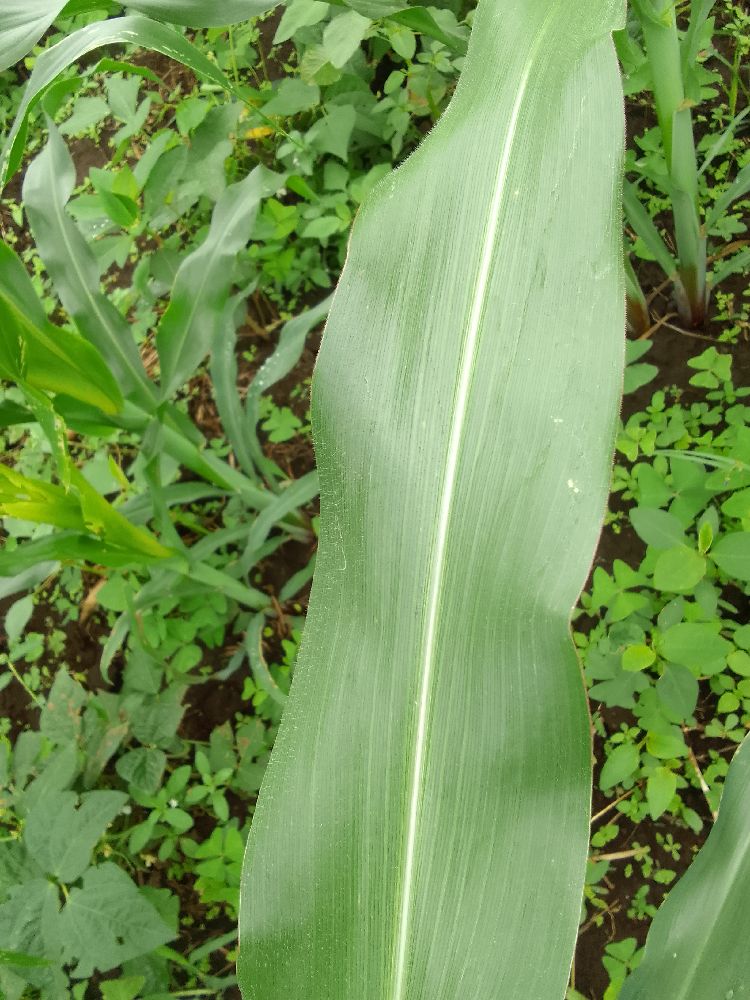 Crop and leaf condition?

maize, healthy
